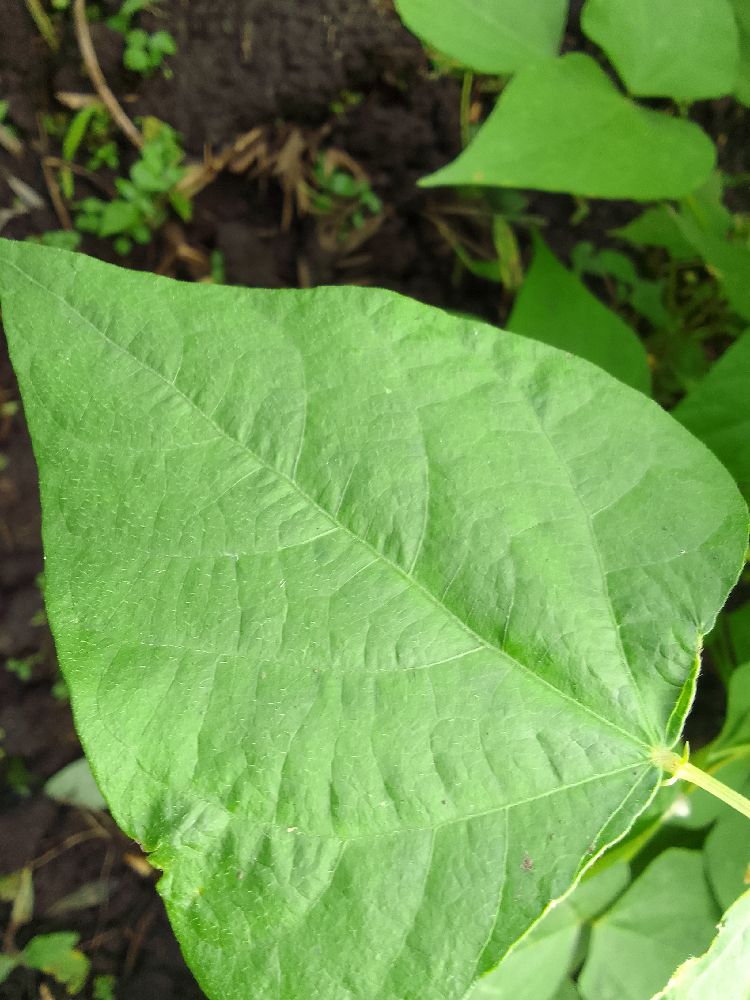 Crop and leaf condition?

common bean, healthy
